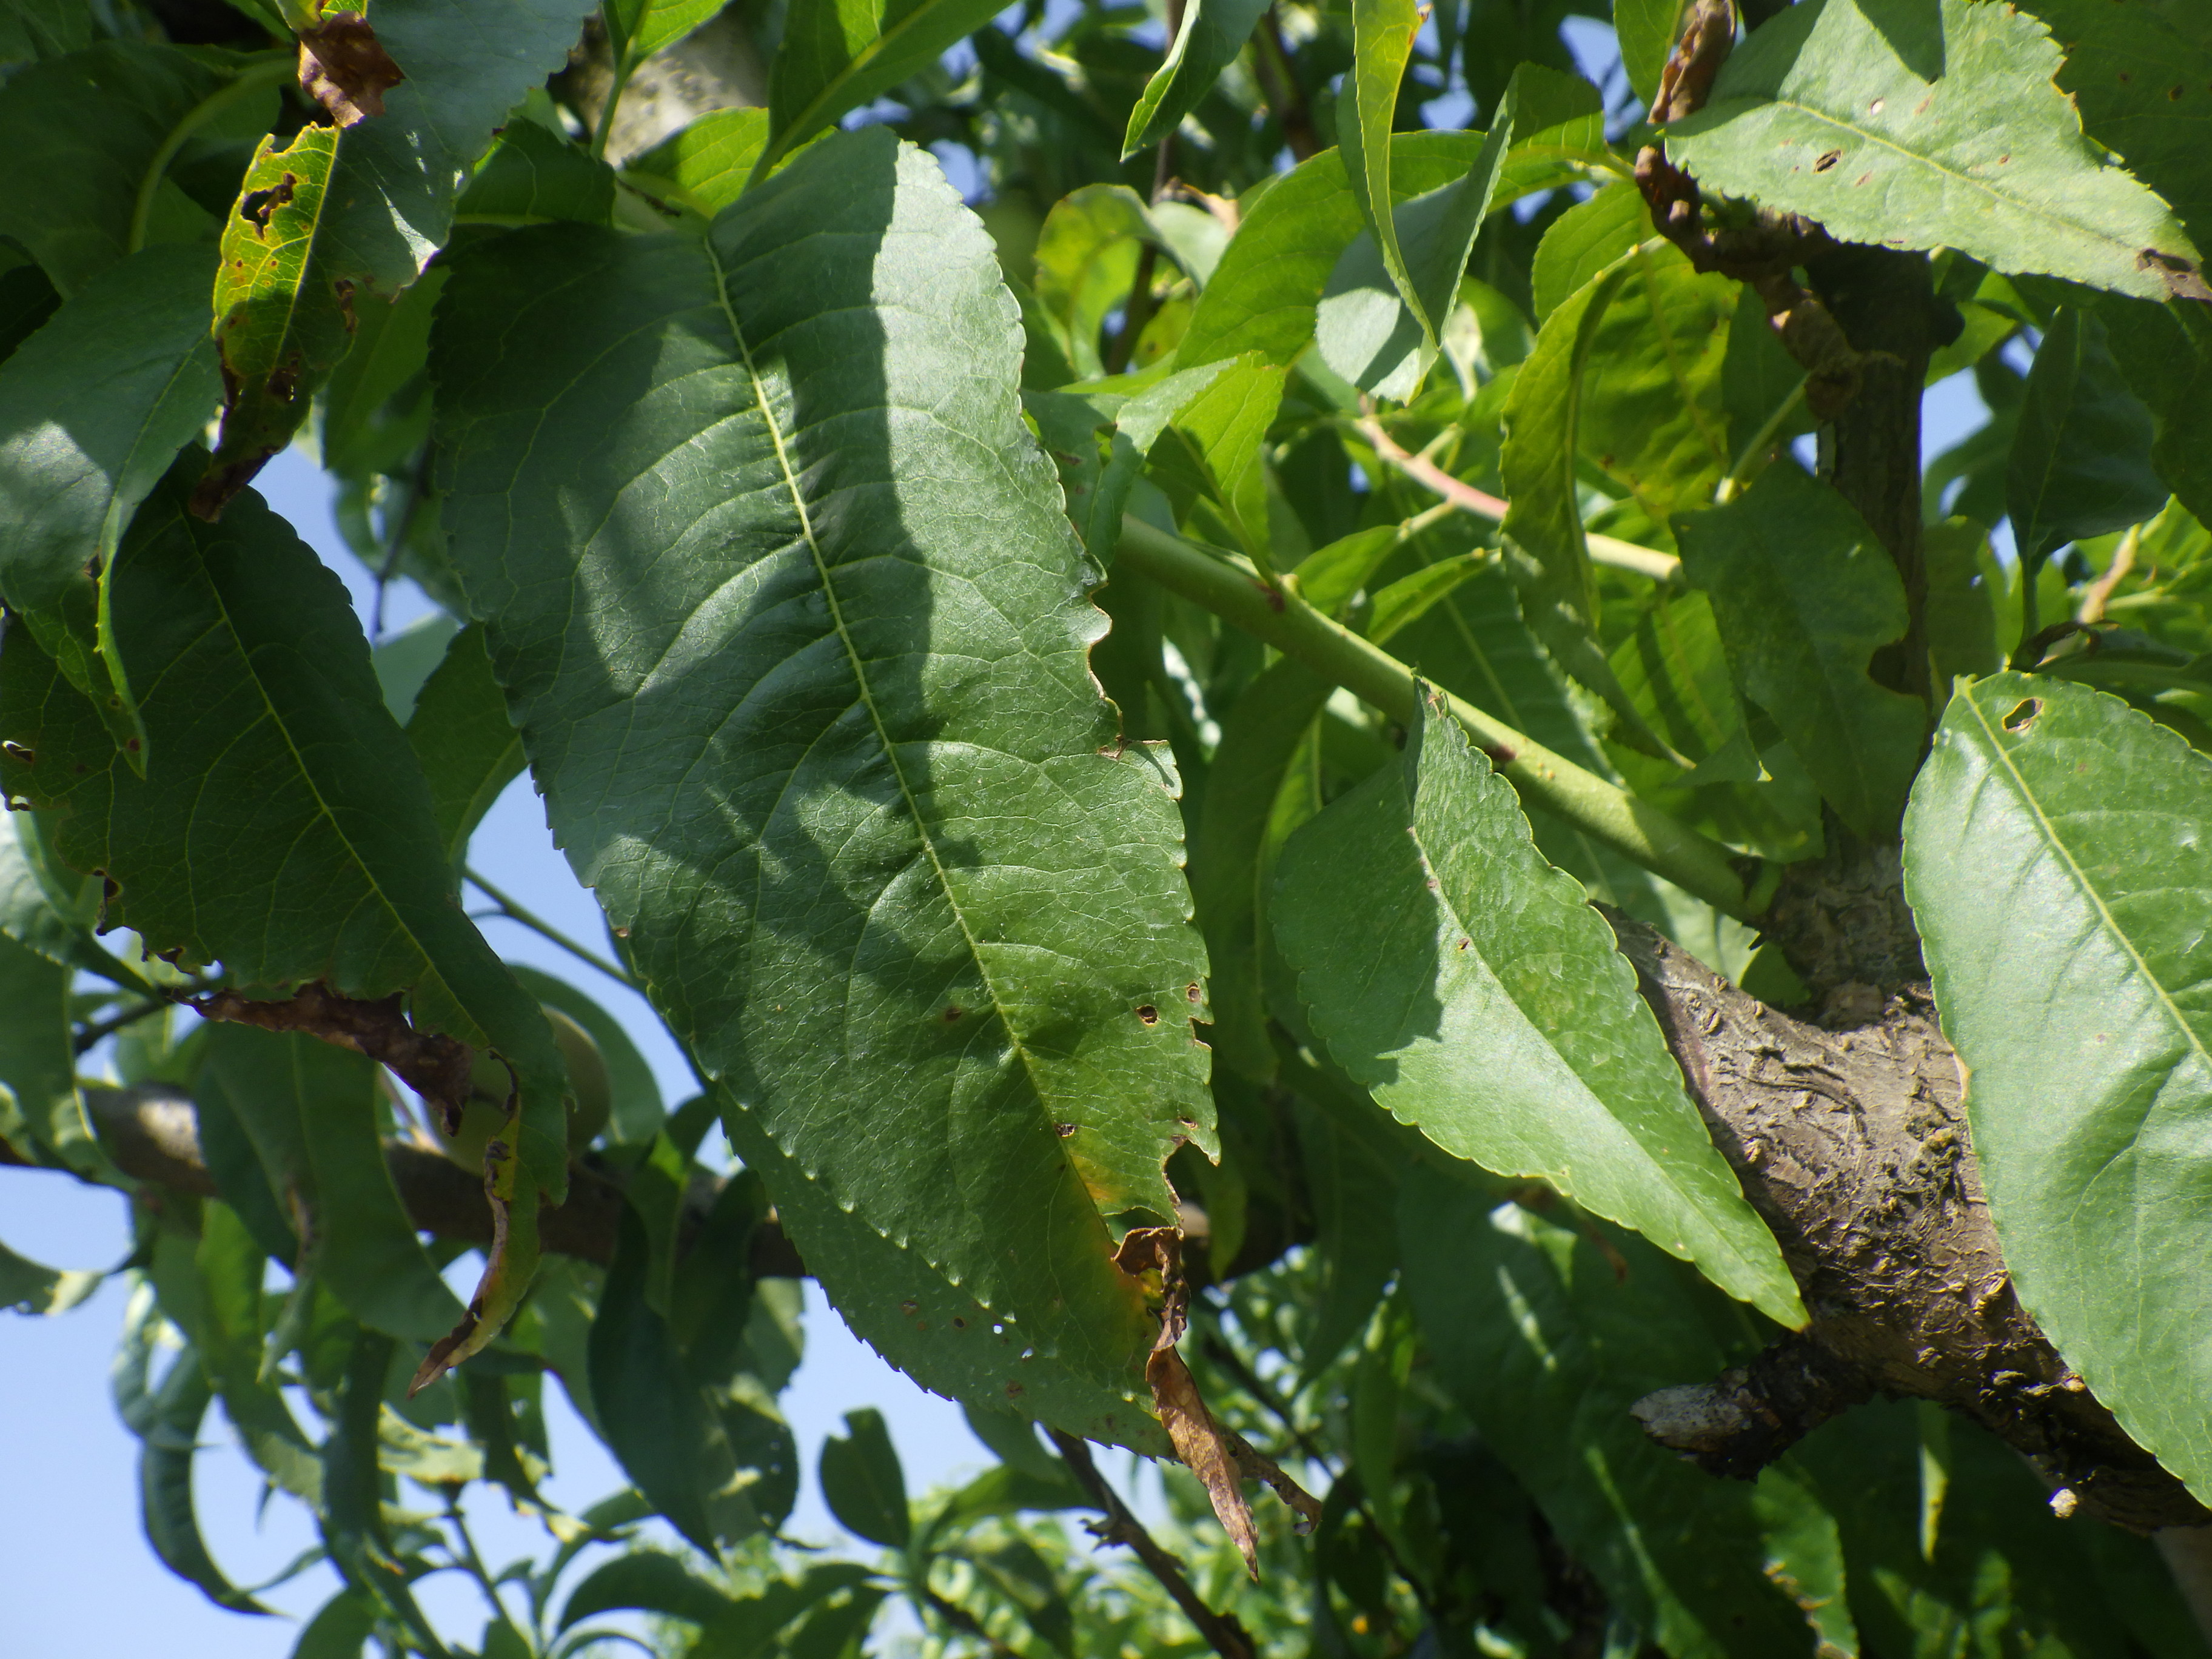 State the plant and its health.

peach, shot hole disease
